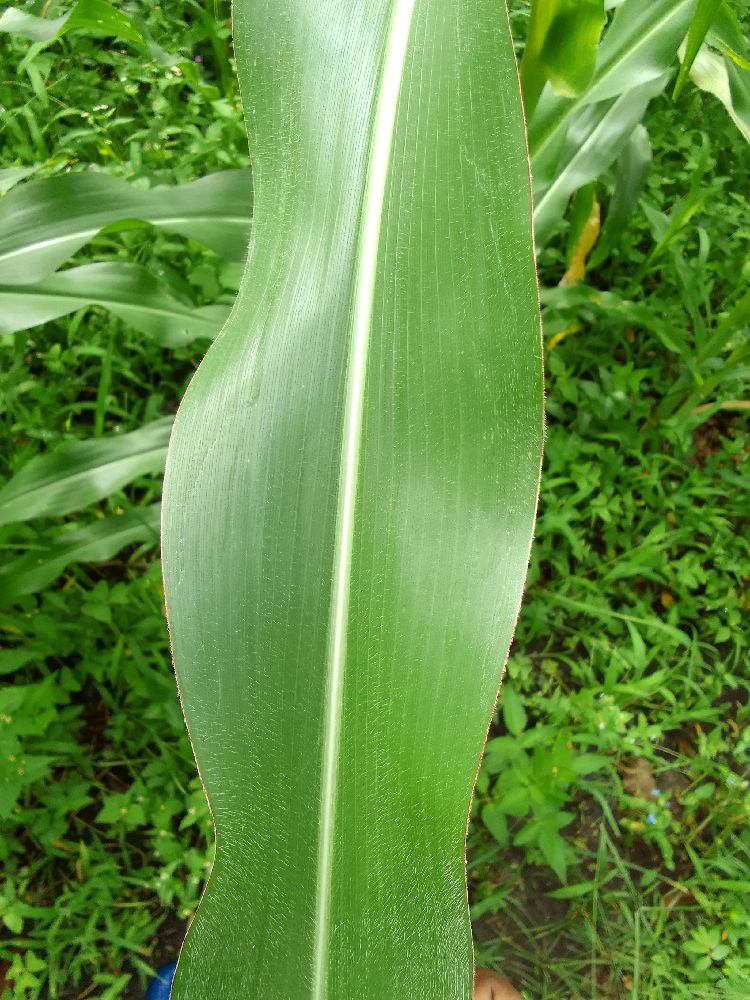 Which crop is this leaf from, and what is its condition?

maize, healthy
